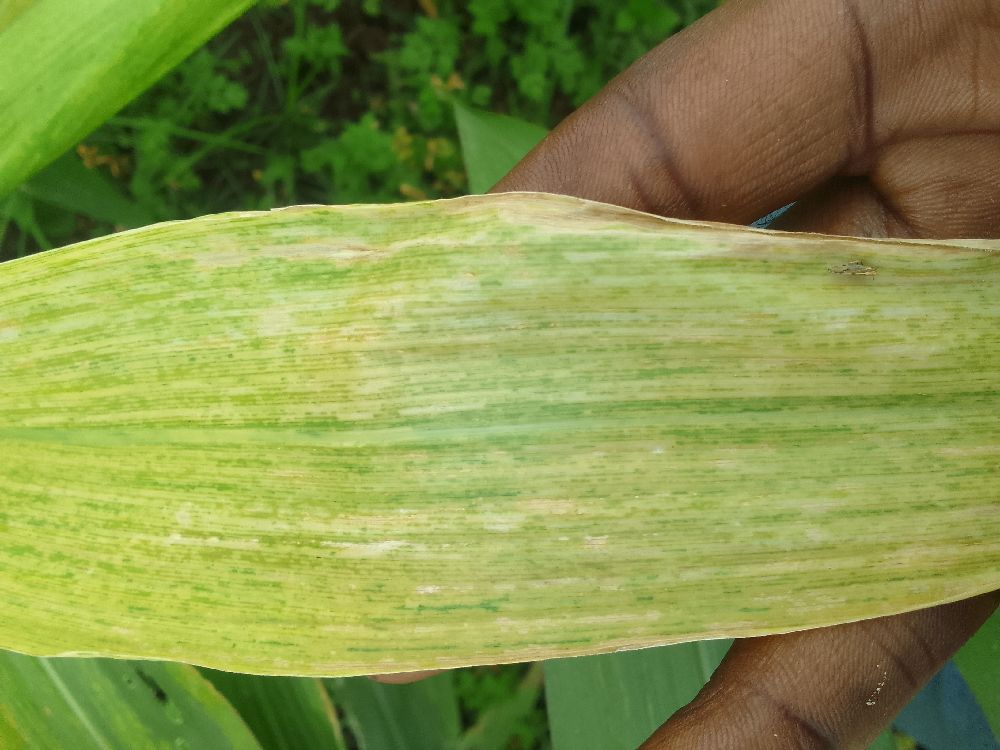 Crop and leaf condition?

maize, maize lethal necrosis
